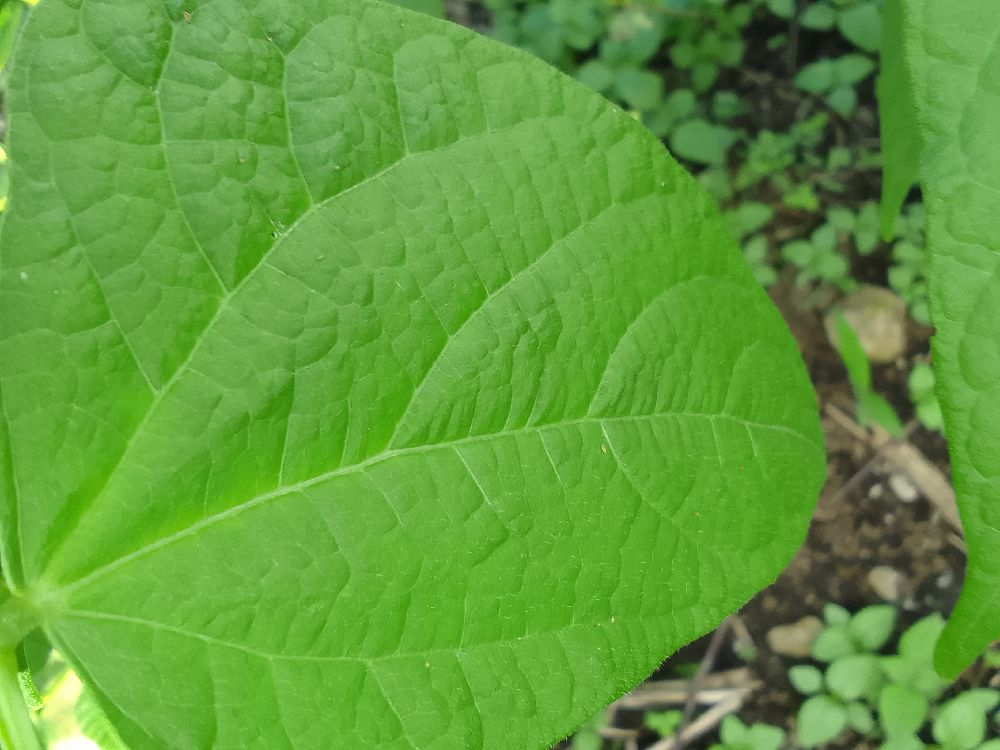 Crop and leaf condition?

common bean, healthy
